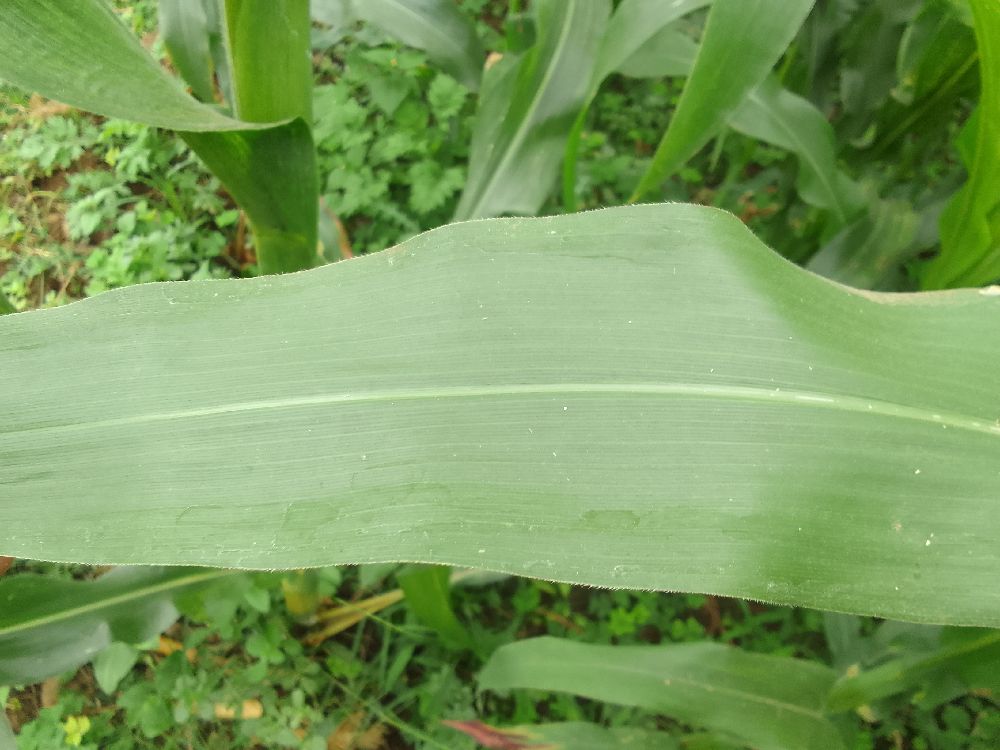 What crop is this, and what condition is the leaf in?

maize, healthy
